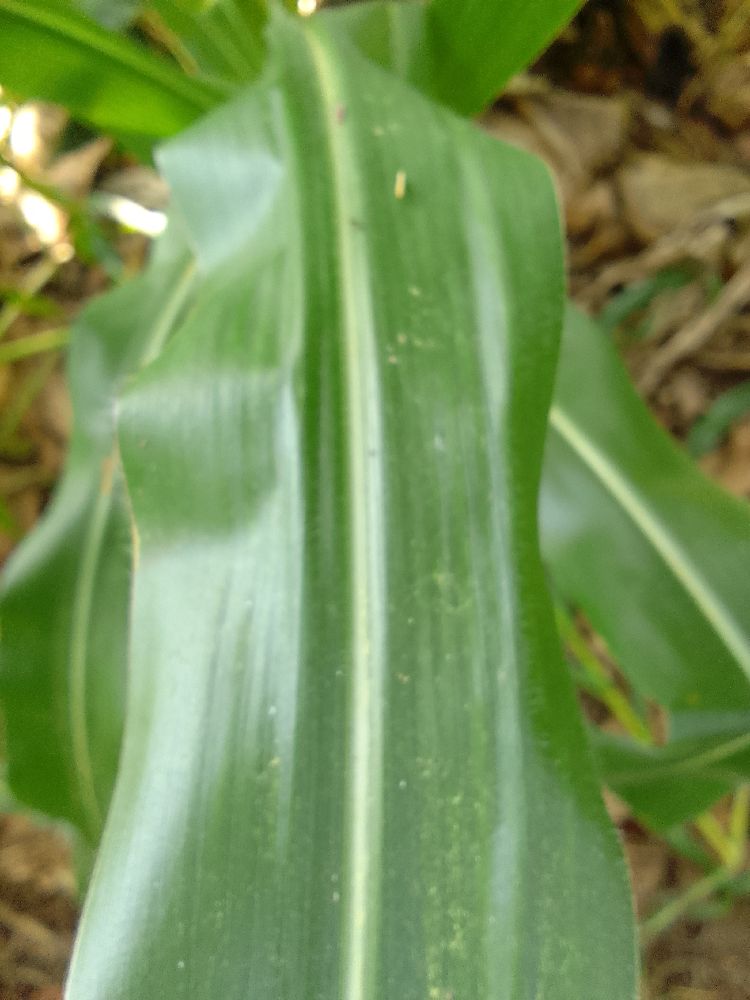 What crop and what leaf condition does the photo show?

maize, healthy
